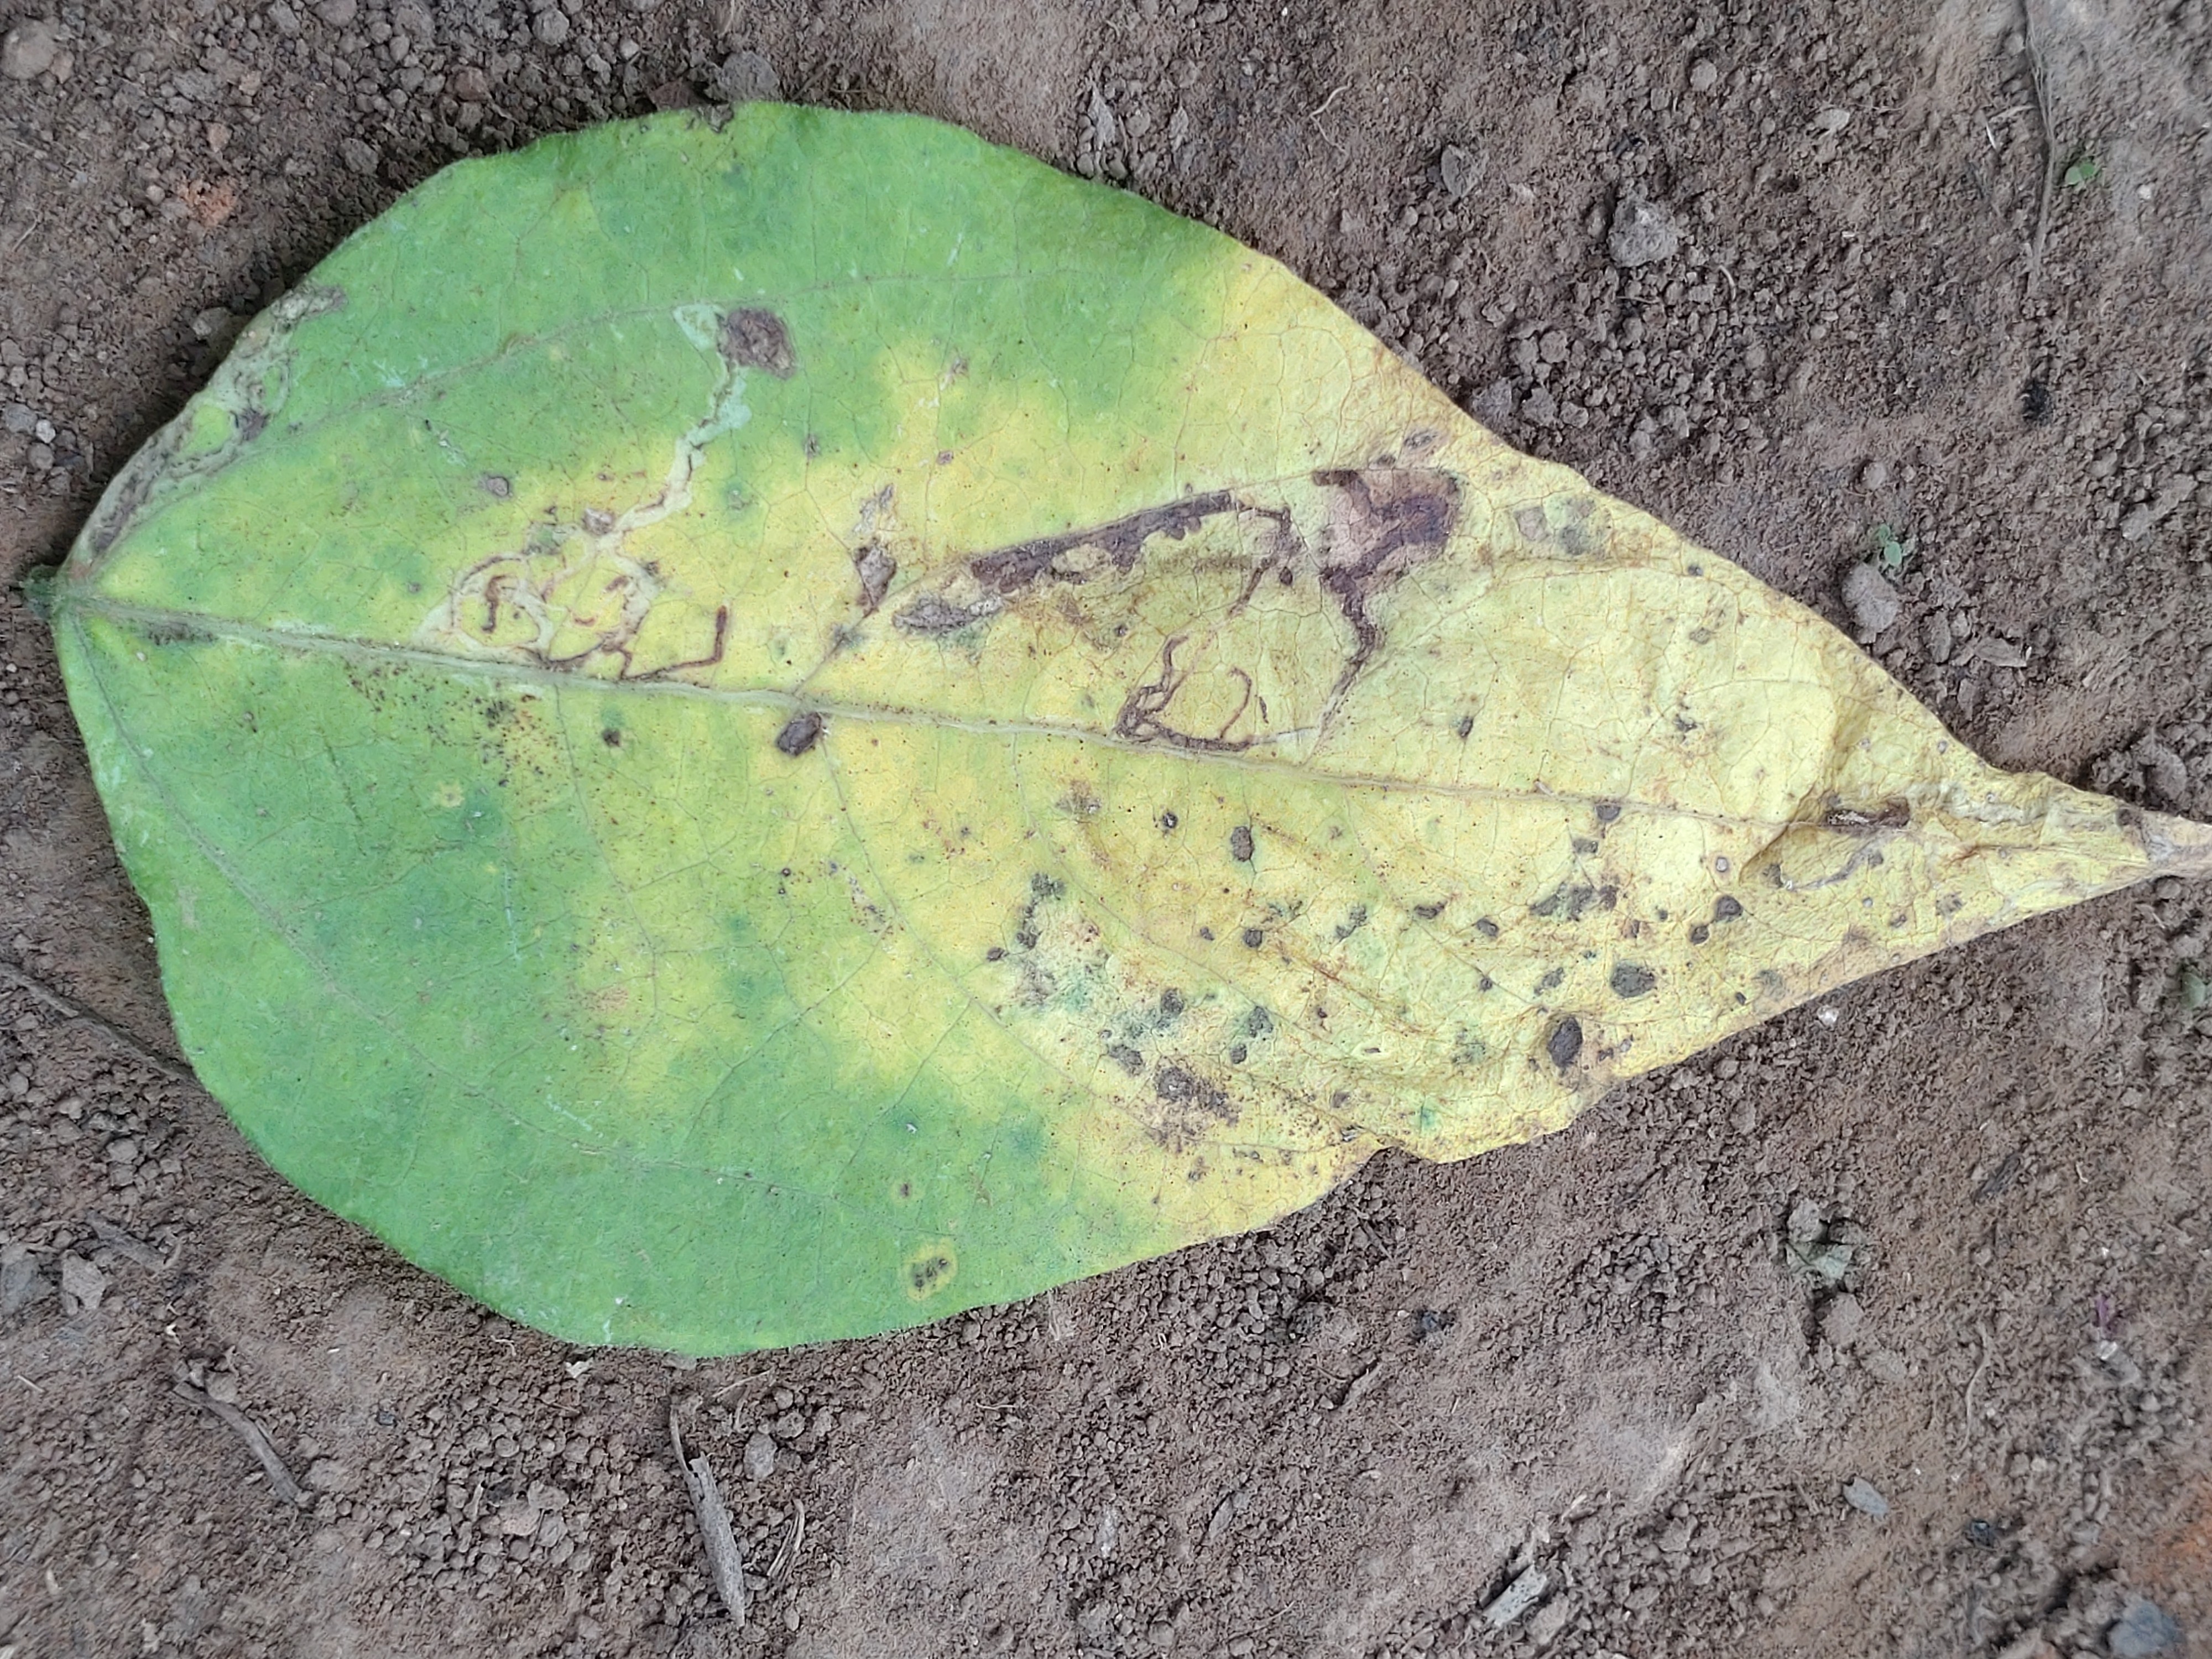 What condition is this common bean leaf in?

anthracnose
